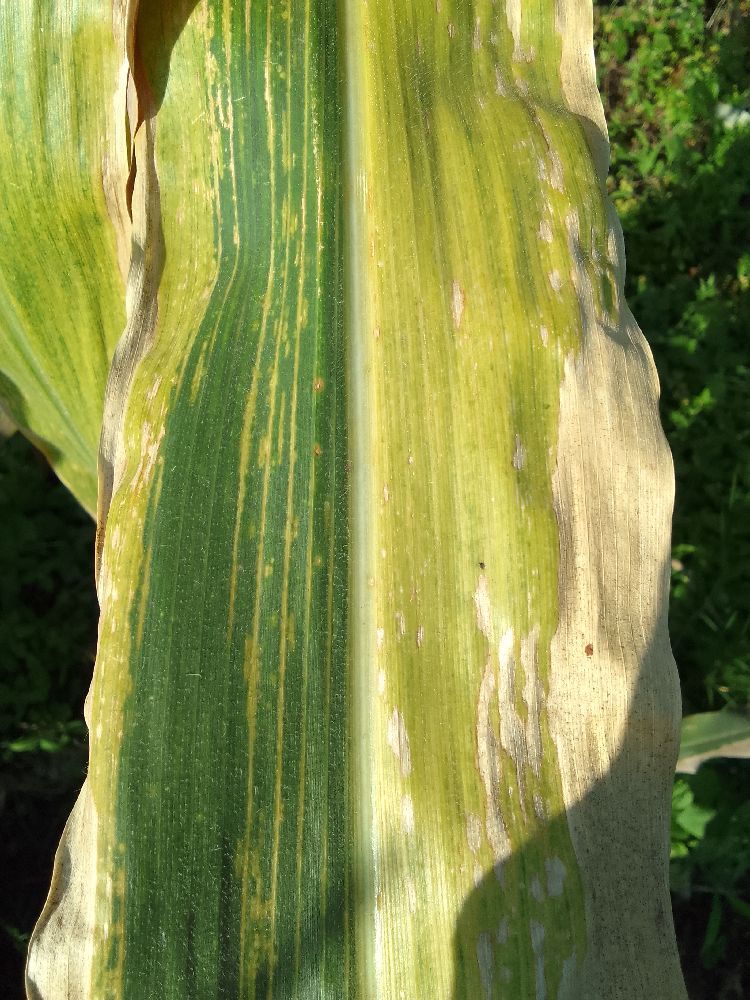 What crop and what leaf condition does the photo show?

maize, maize lethal necrosis
